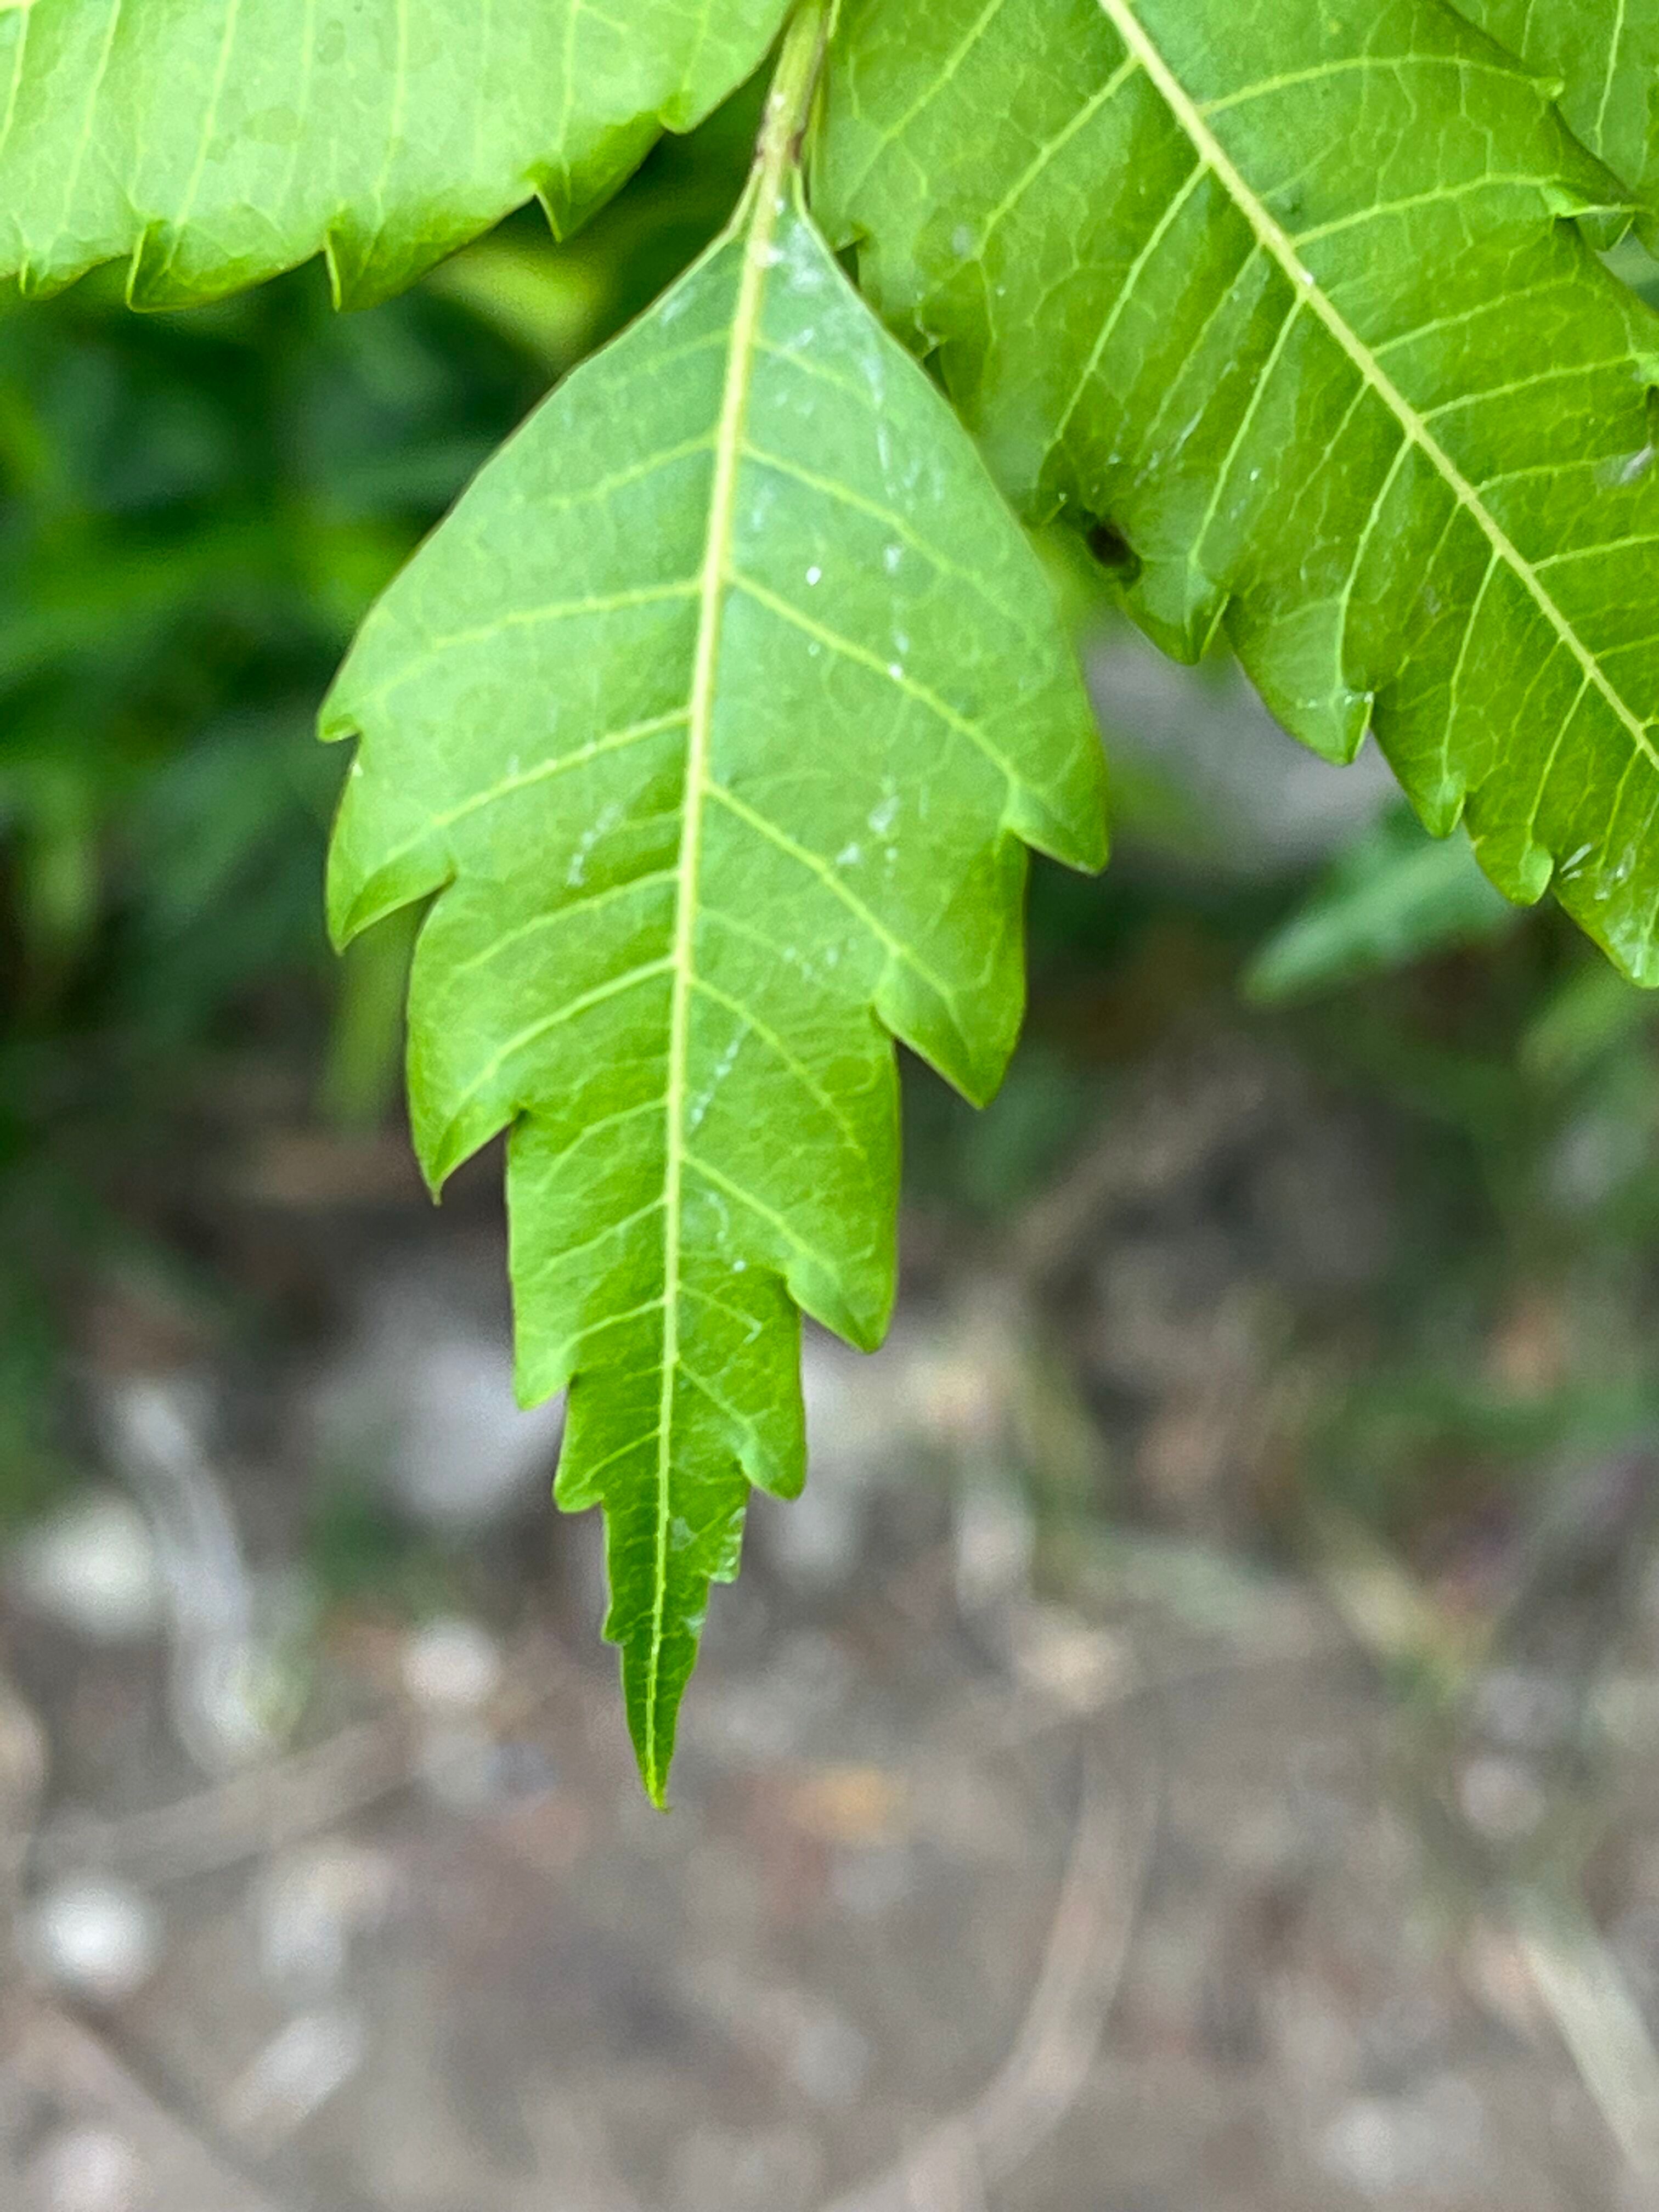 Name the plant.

neem
